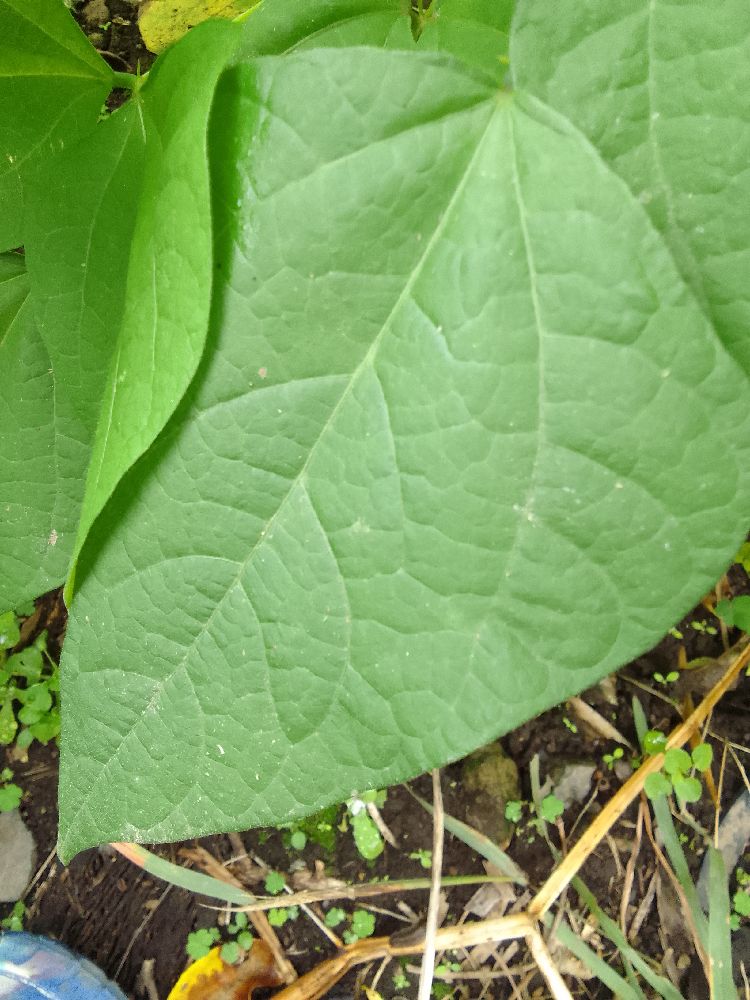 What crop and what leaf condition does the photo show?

common bean, healthy
